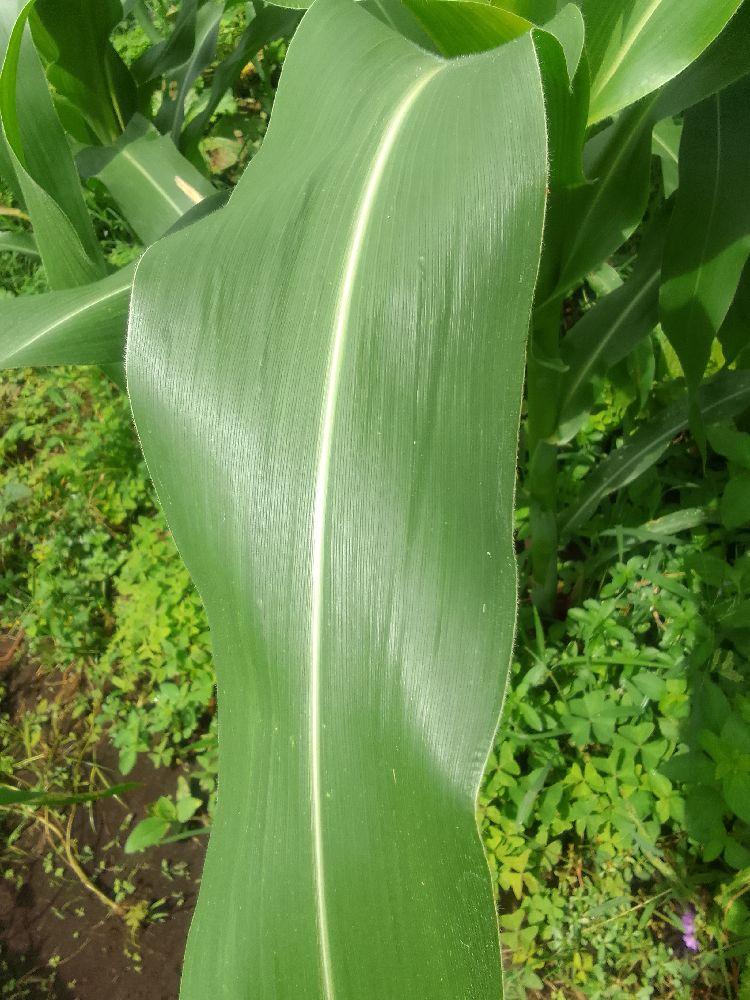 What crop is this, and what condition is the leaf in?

maize, healthy
